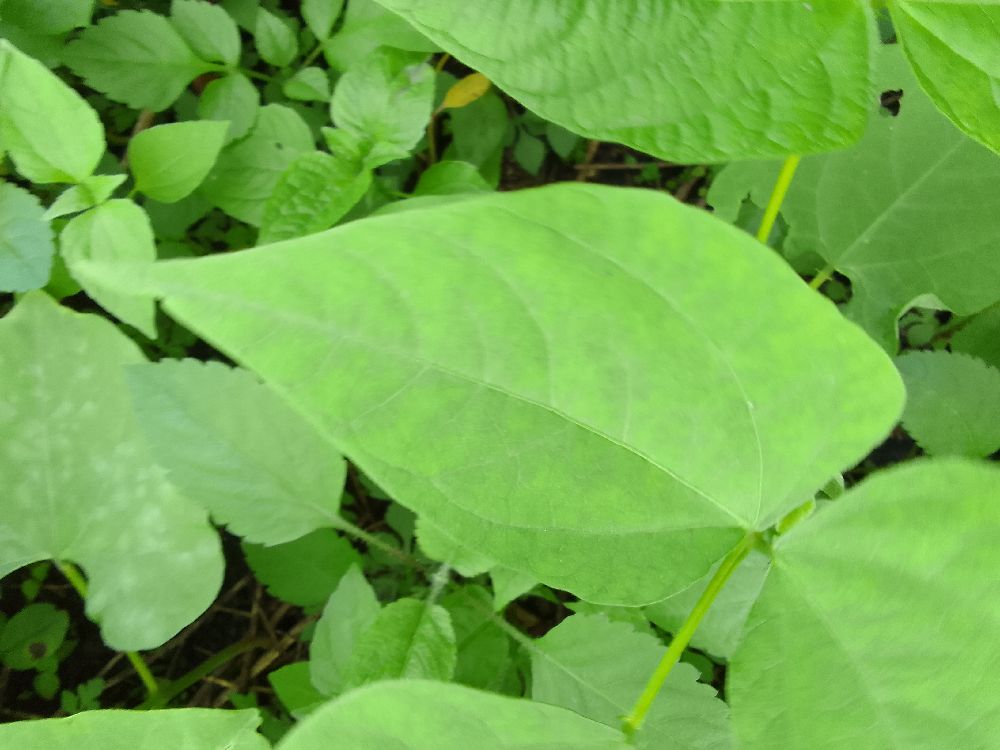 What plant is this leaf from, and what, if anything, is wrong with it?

common bean, healthy
